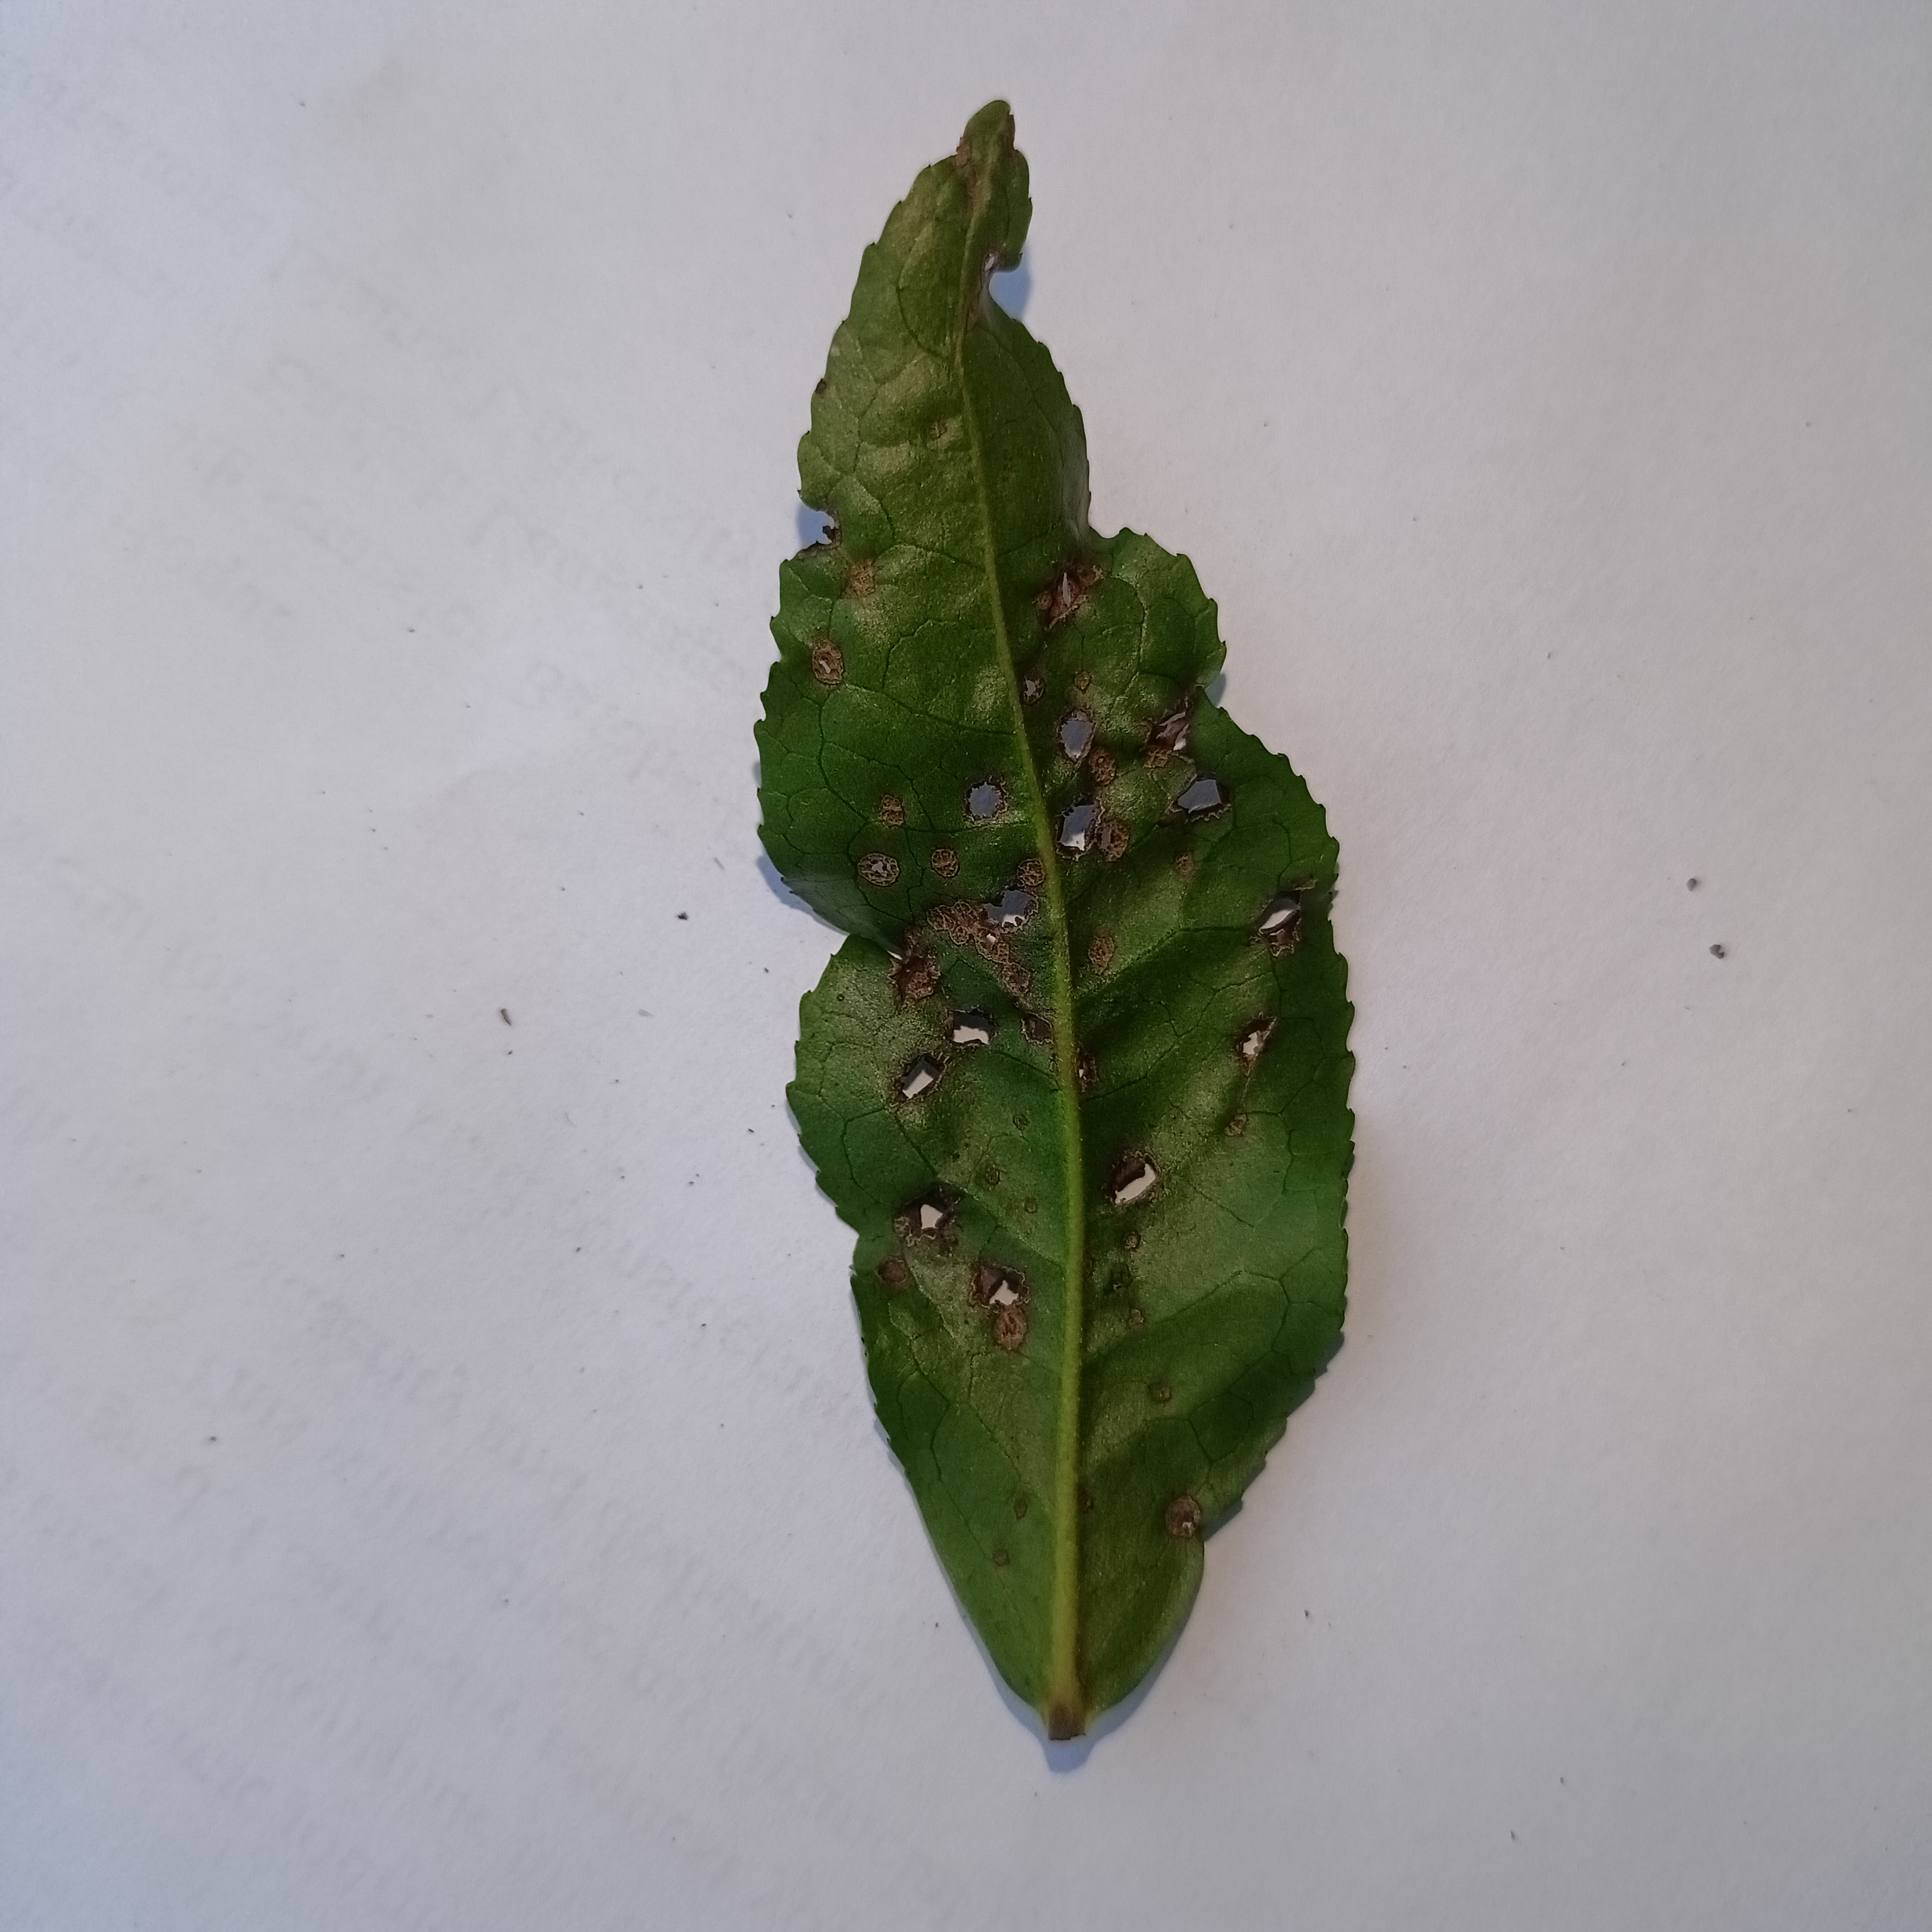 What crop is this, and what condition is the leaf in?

tea, helopeltis
